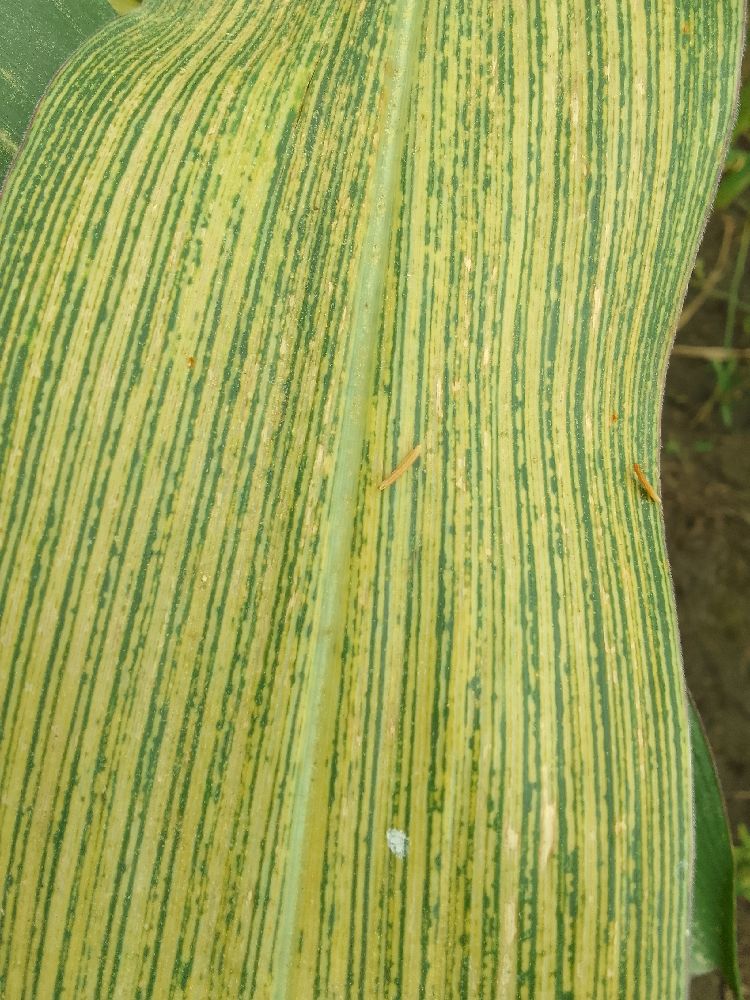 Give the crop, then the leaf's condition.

maize, maize streak virus
